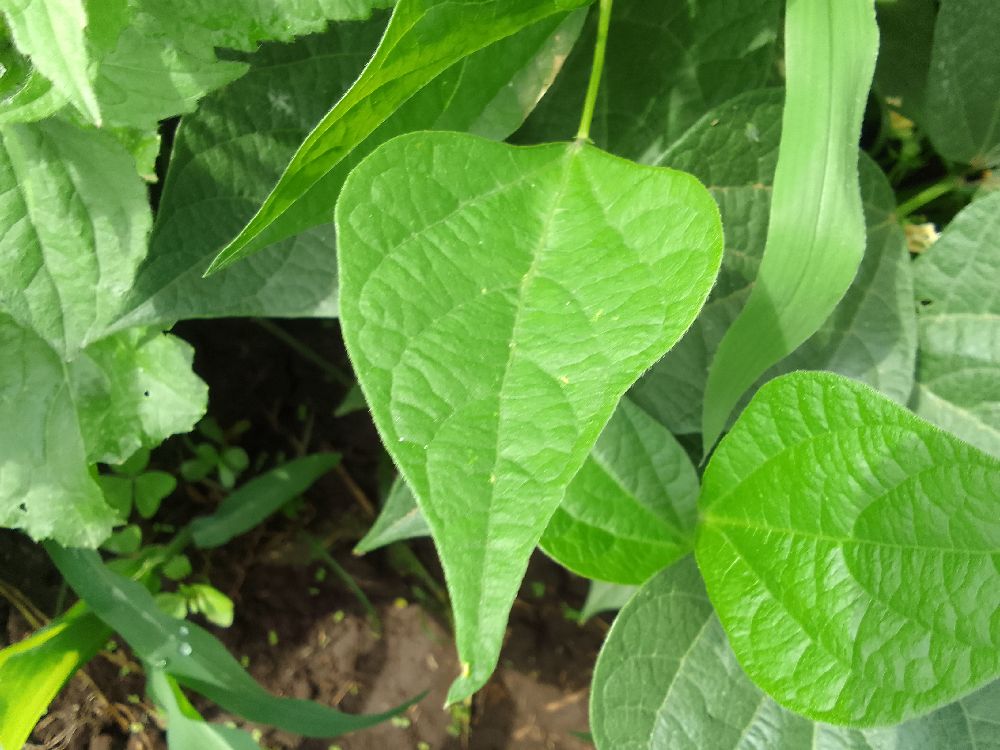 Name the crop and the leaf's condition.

common bean, healthy
